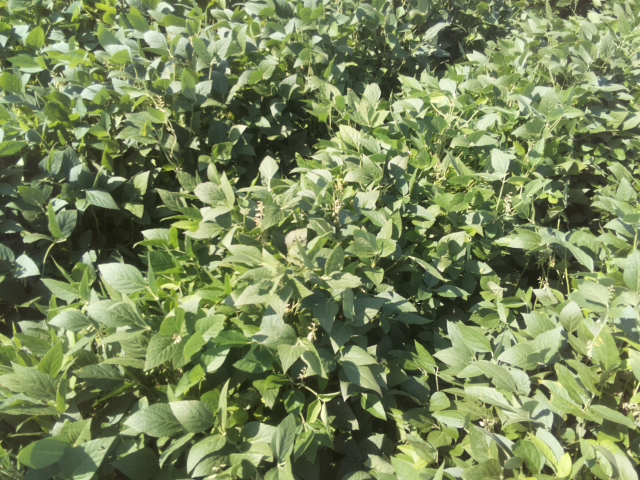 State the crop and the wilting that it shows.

soybean, leaves with no wilting
